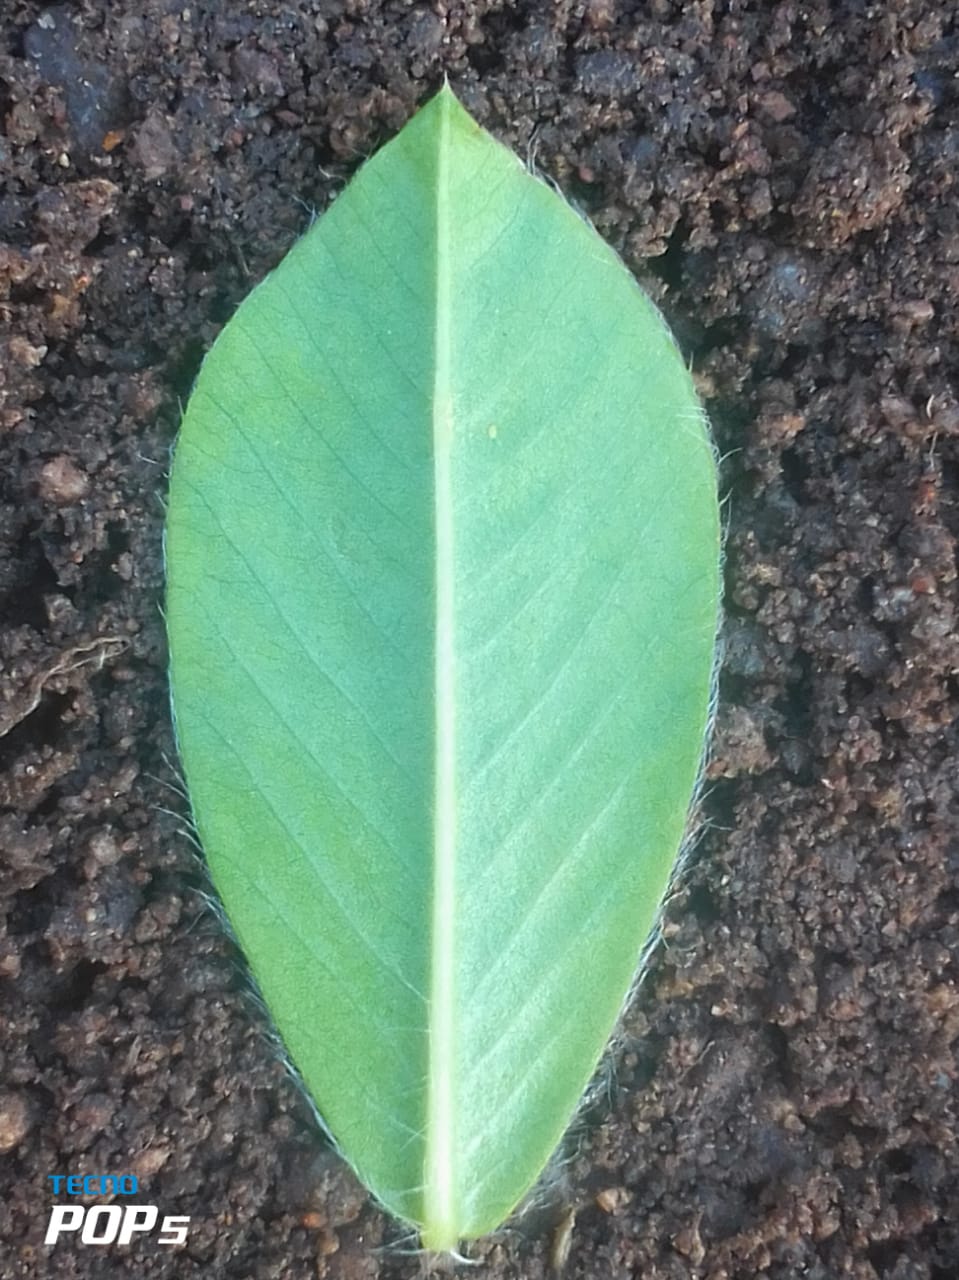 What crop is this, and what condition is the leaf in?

peanut, healthy leaves
